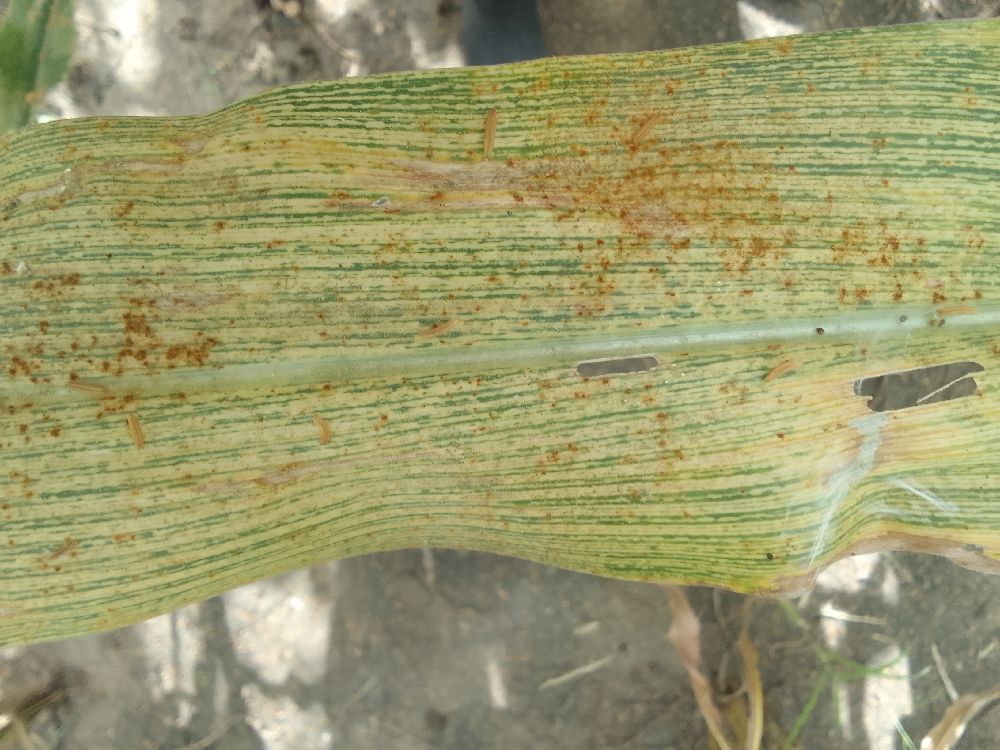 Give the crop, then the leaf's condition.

maize, maize streak virus
